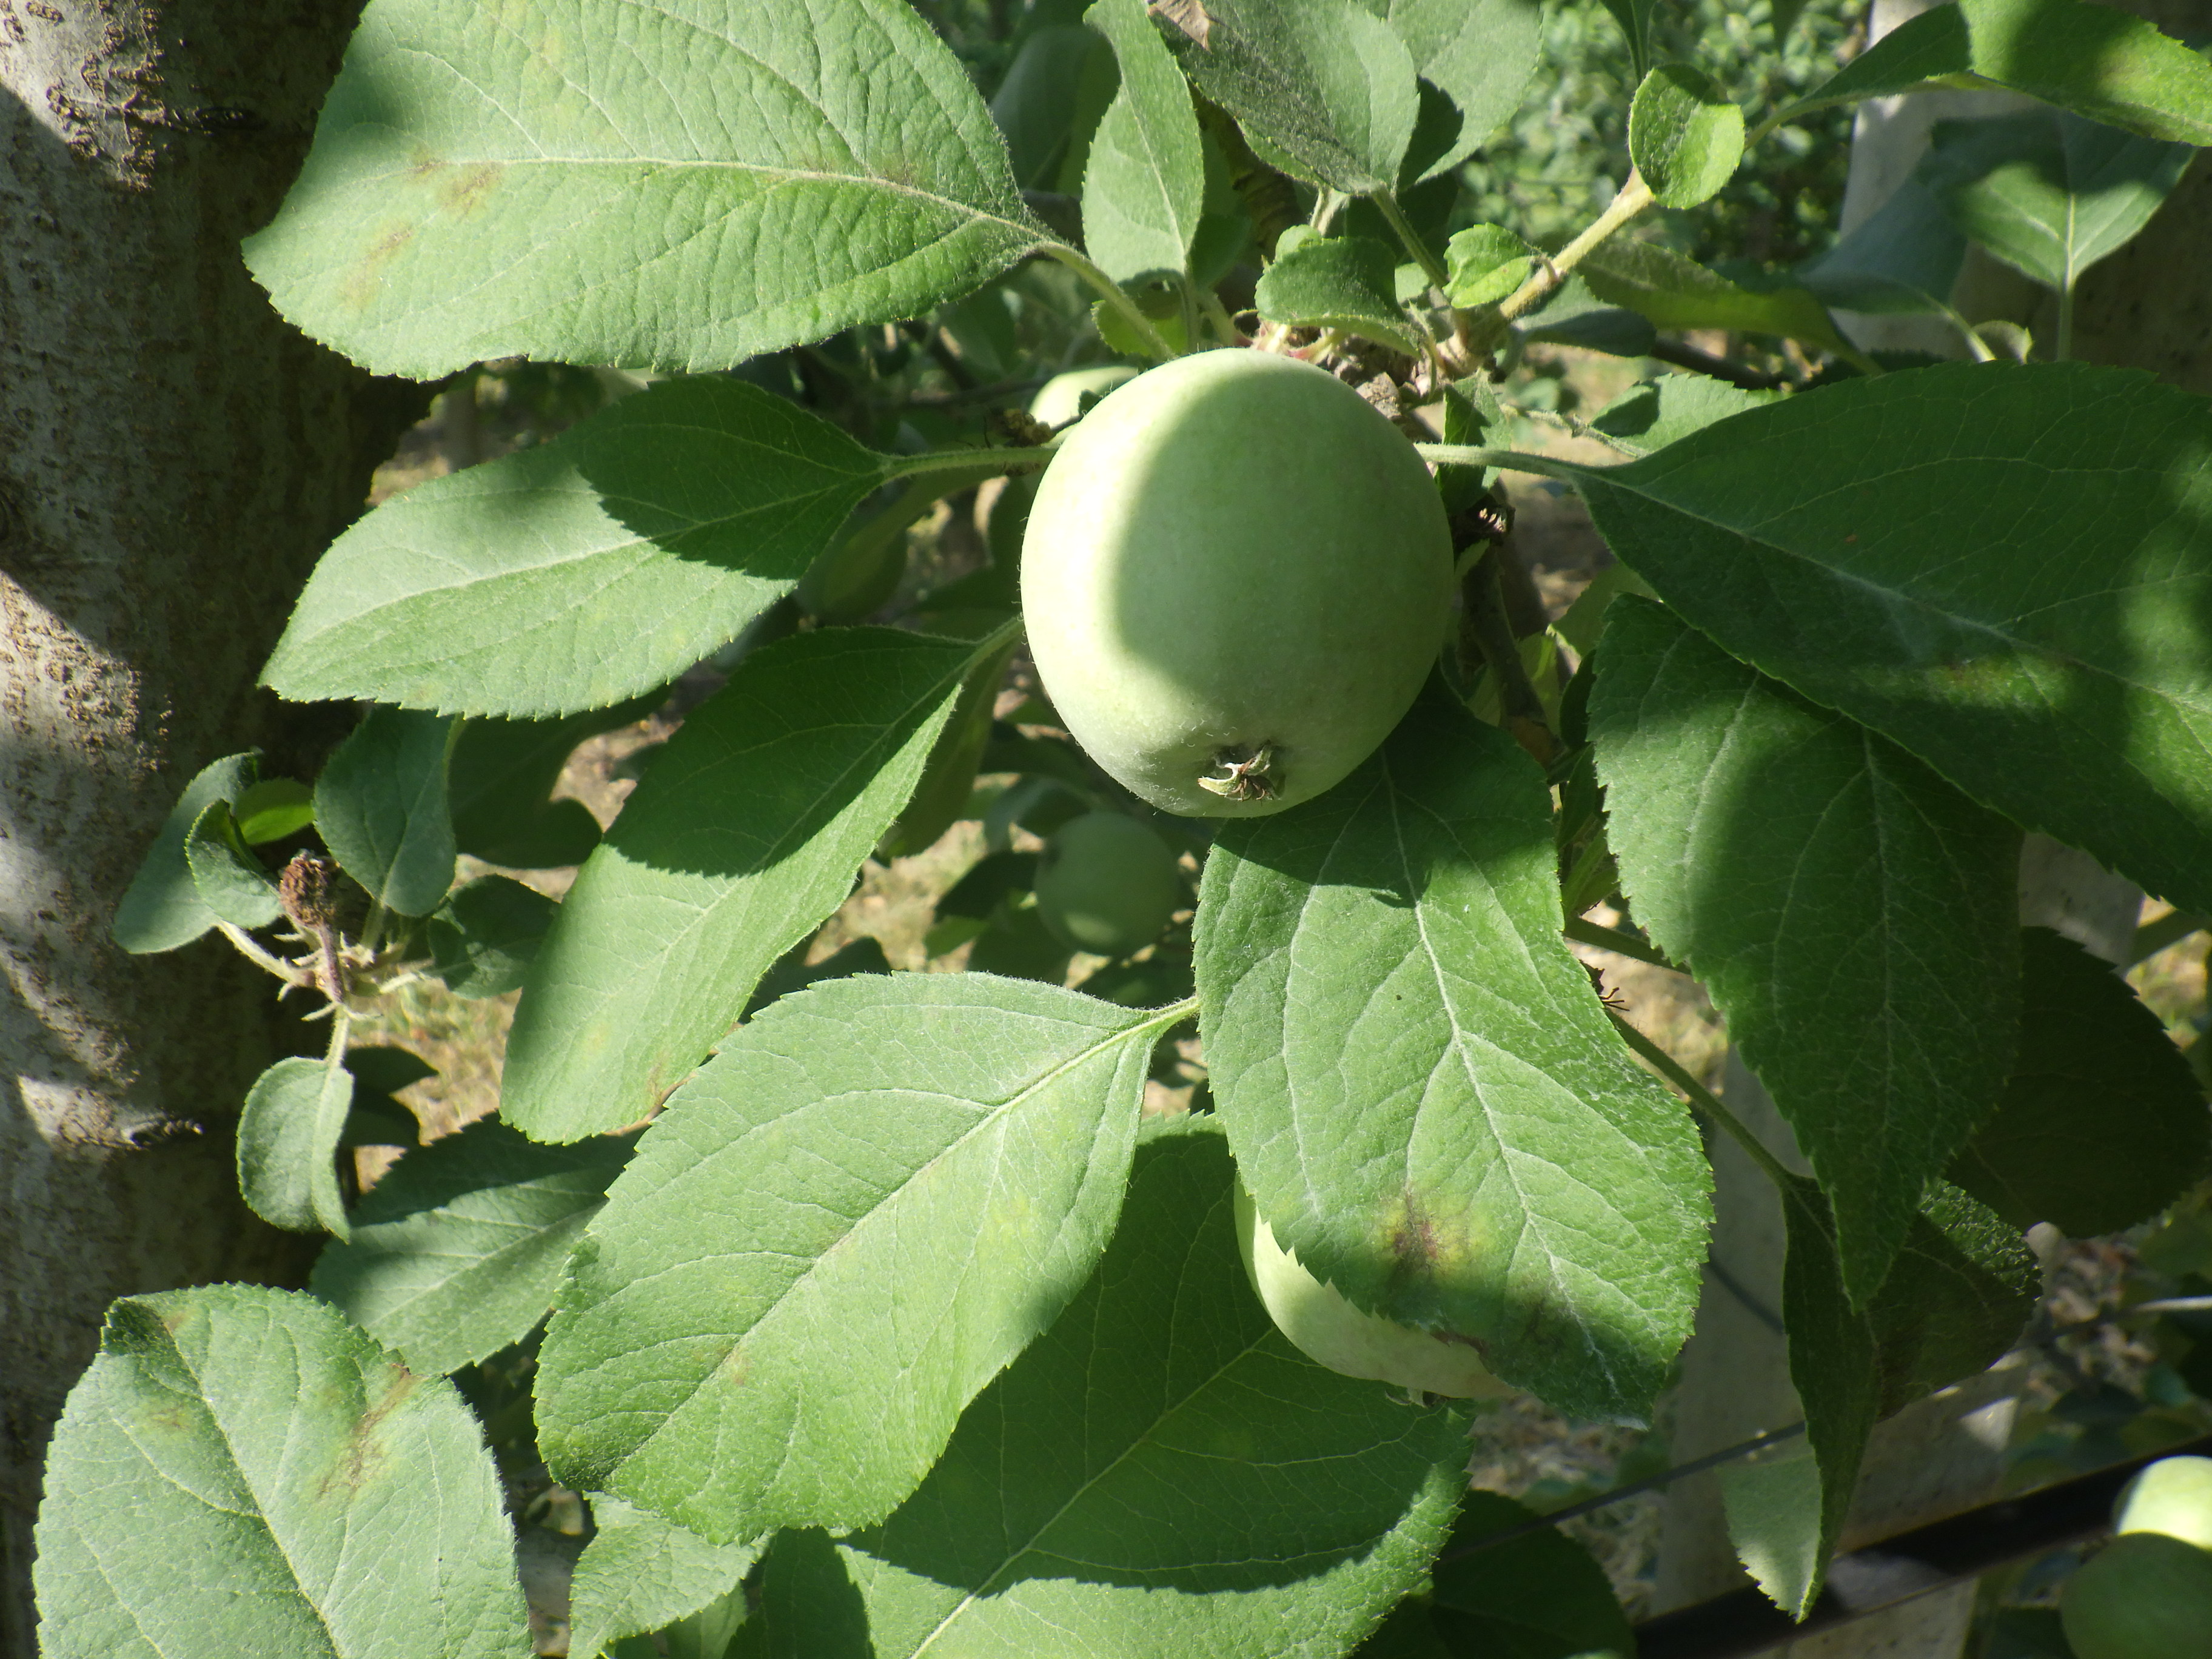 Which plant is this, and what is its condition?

apple, scab
